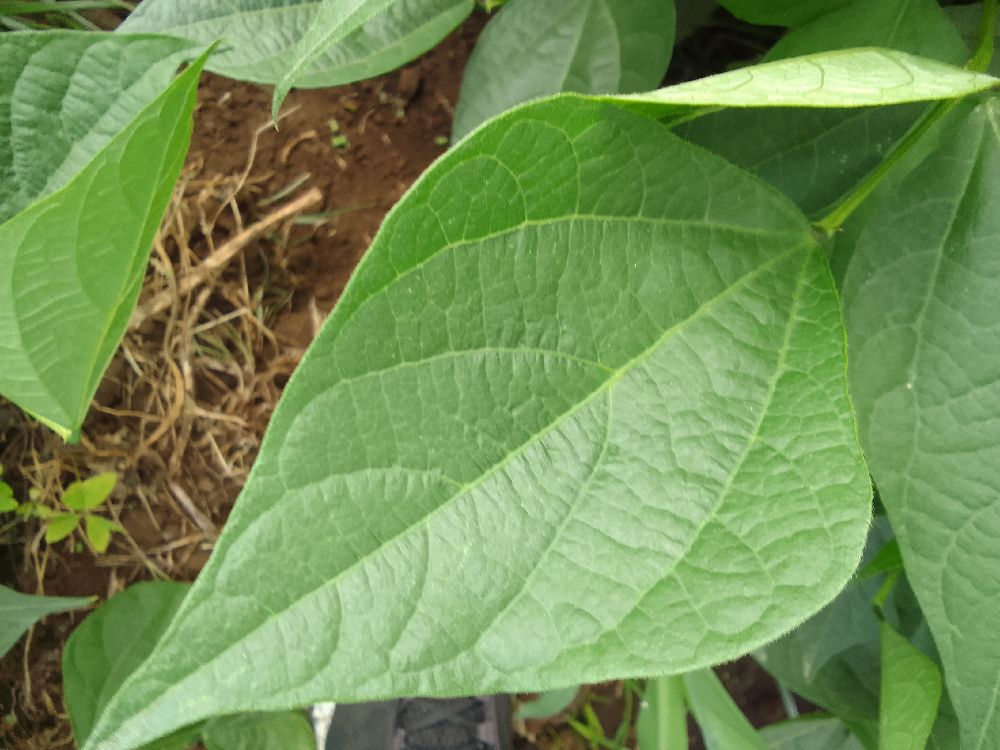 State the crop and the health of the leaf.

common bean, healthy
